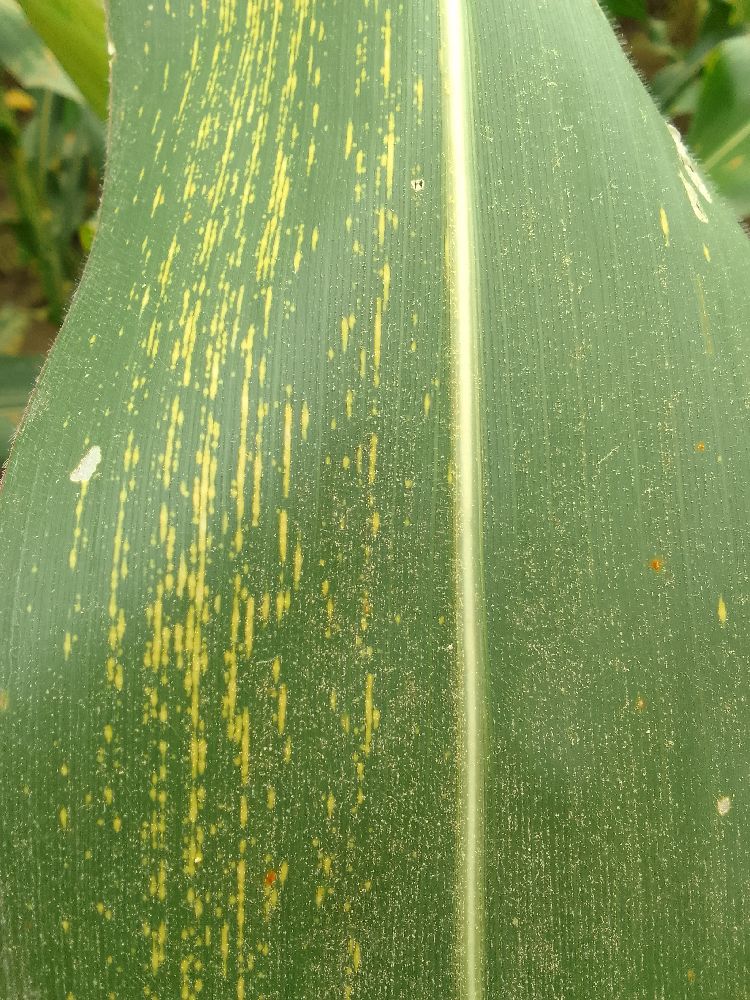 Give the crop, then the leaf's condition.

maize, maize streak virus
